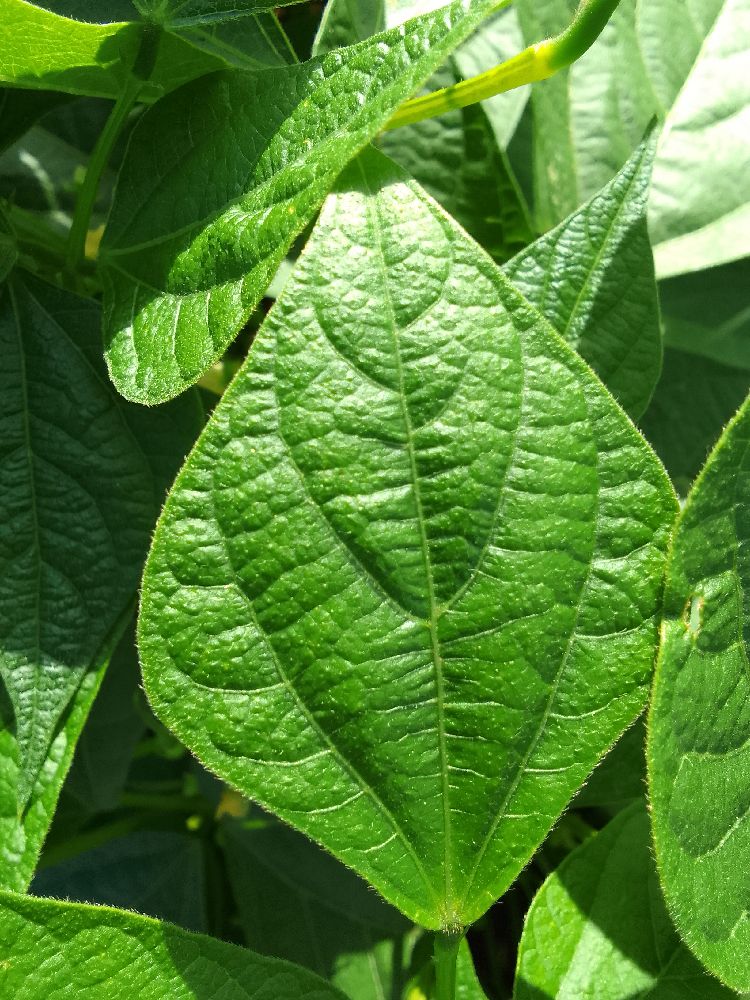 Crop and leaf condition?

common bean, healthy
